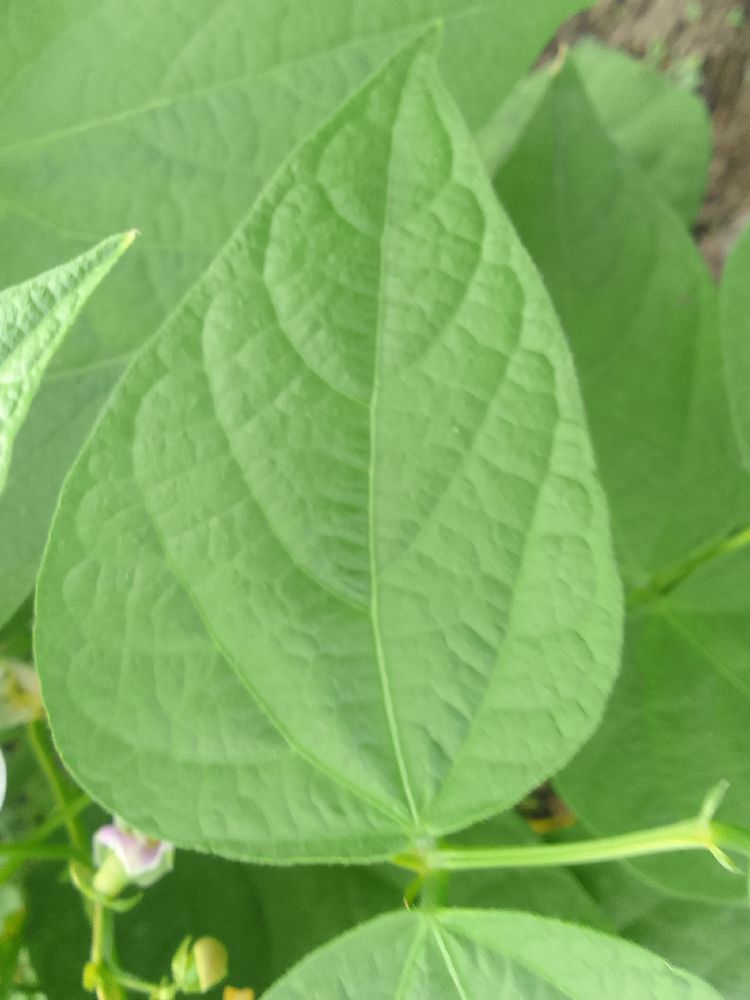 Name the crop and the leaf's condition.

common bean, healthy
